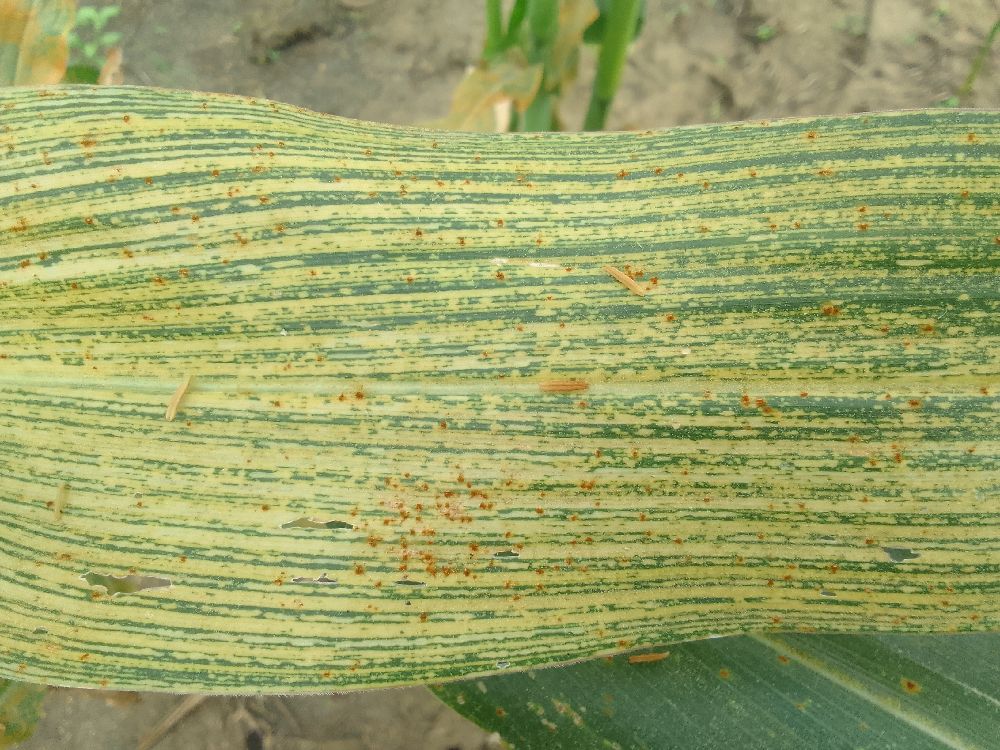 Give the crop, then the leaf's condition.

maize, maize streak virus
